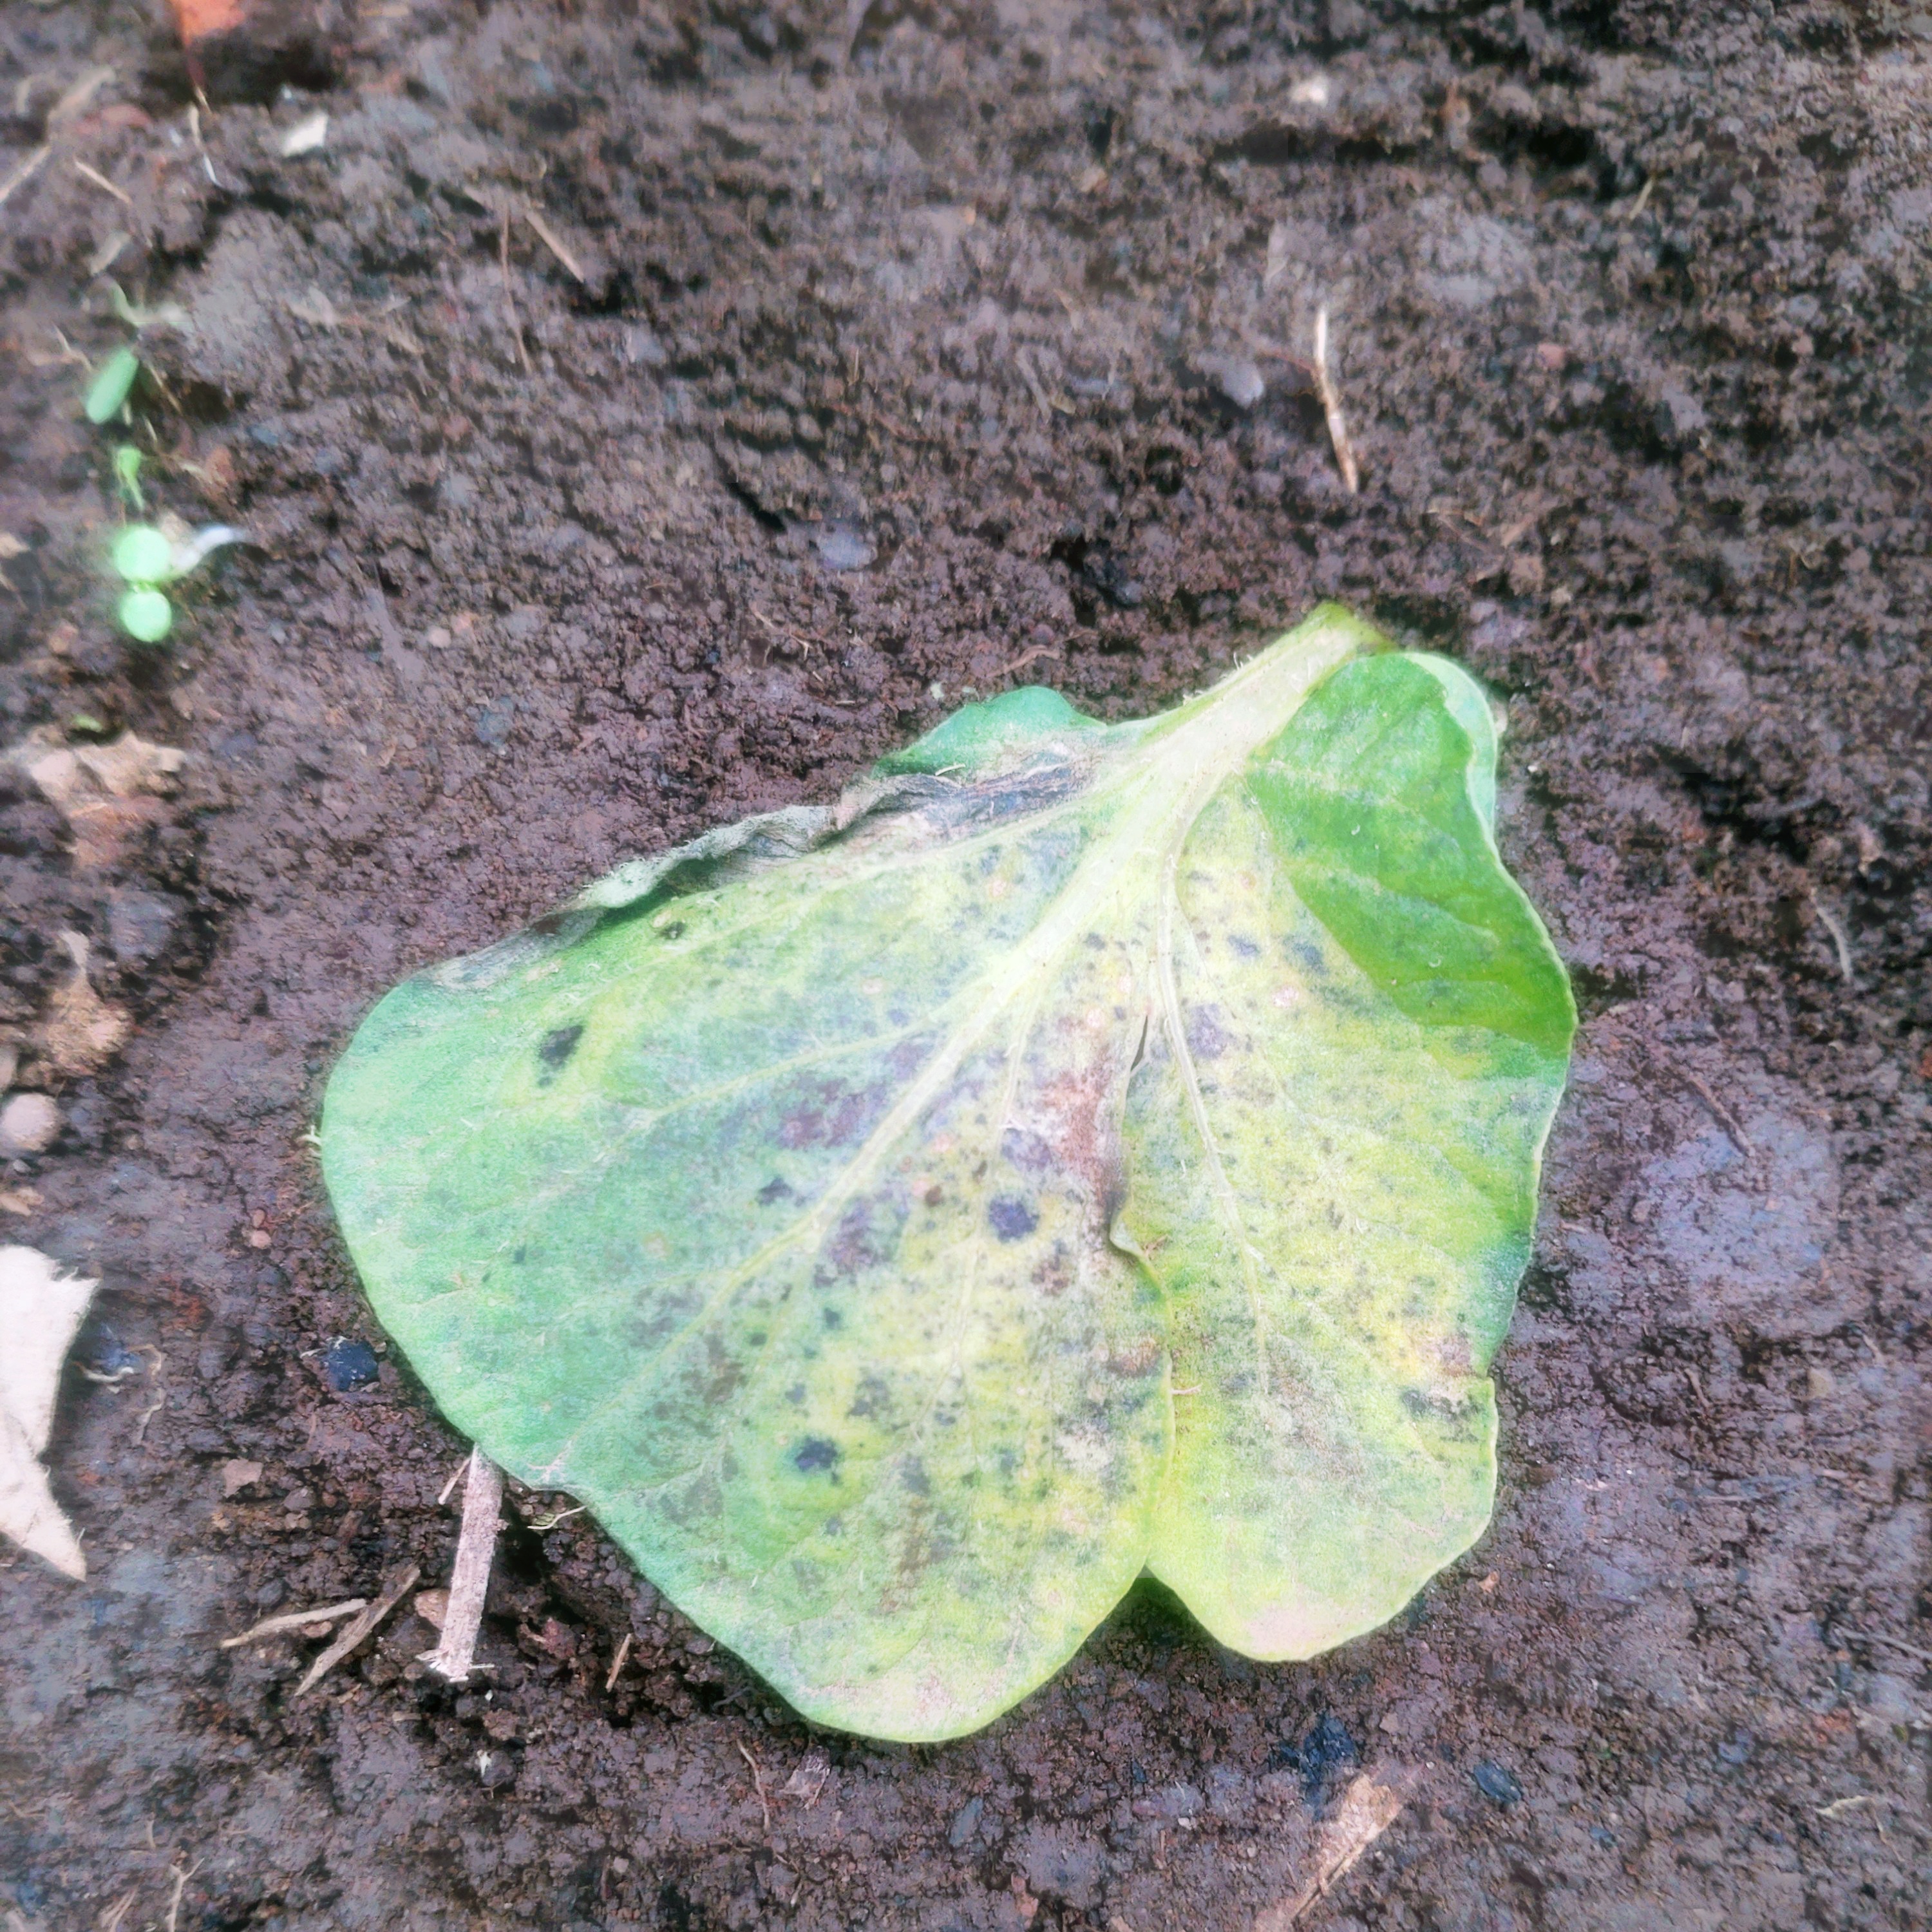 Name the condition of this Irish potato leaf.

late blight
